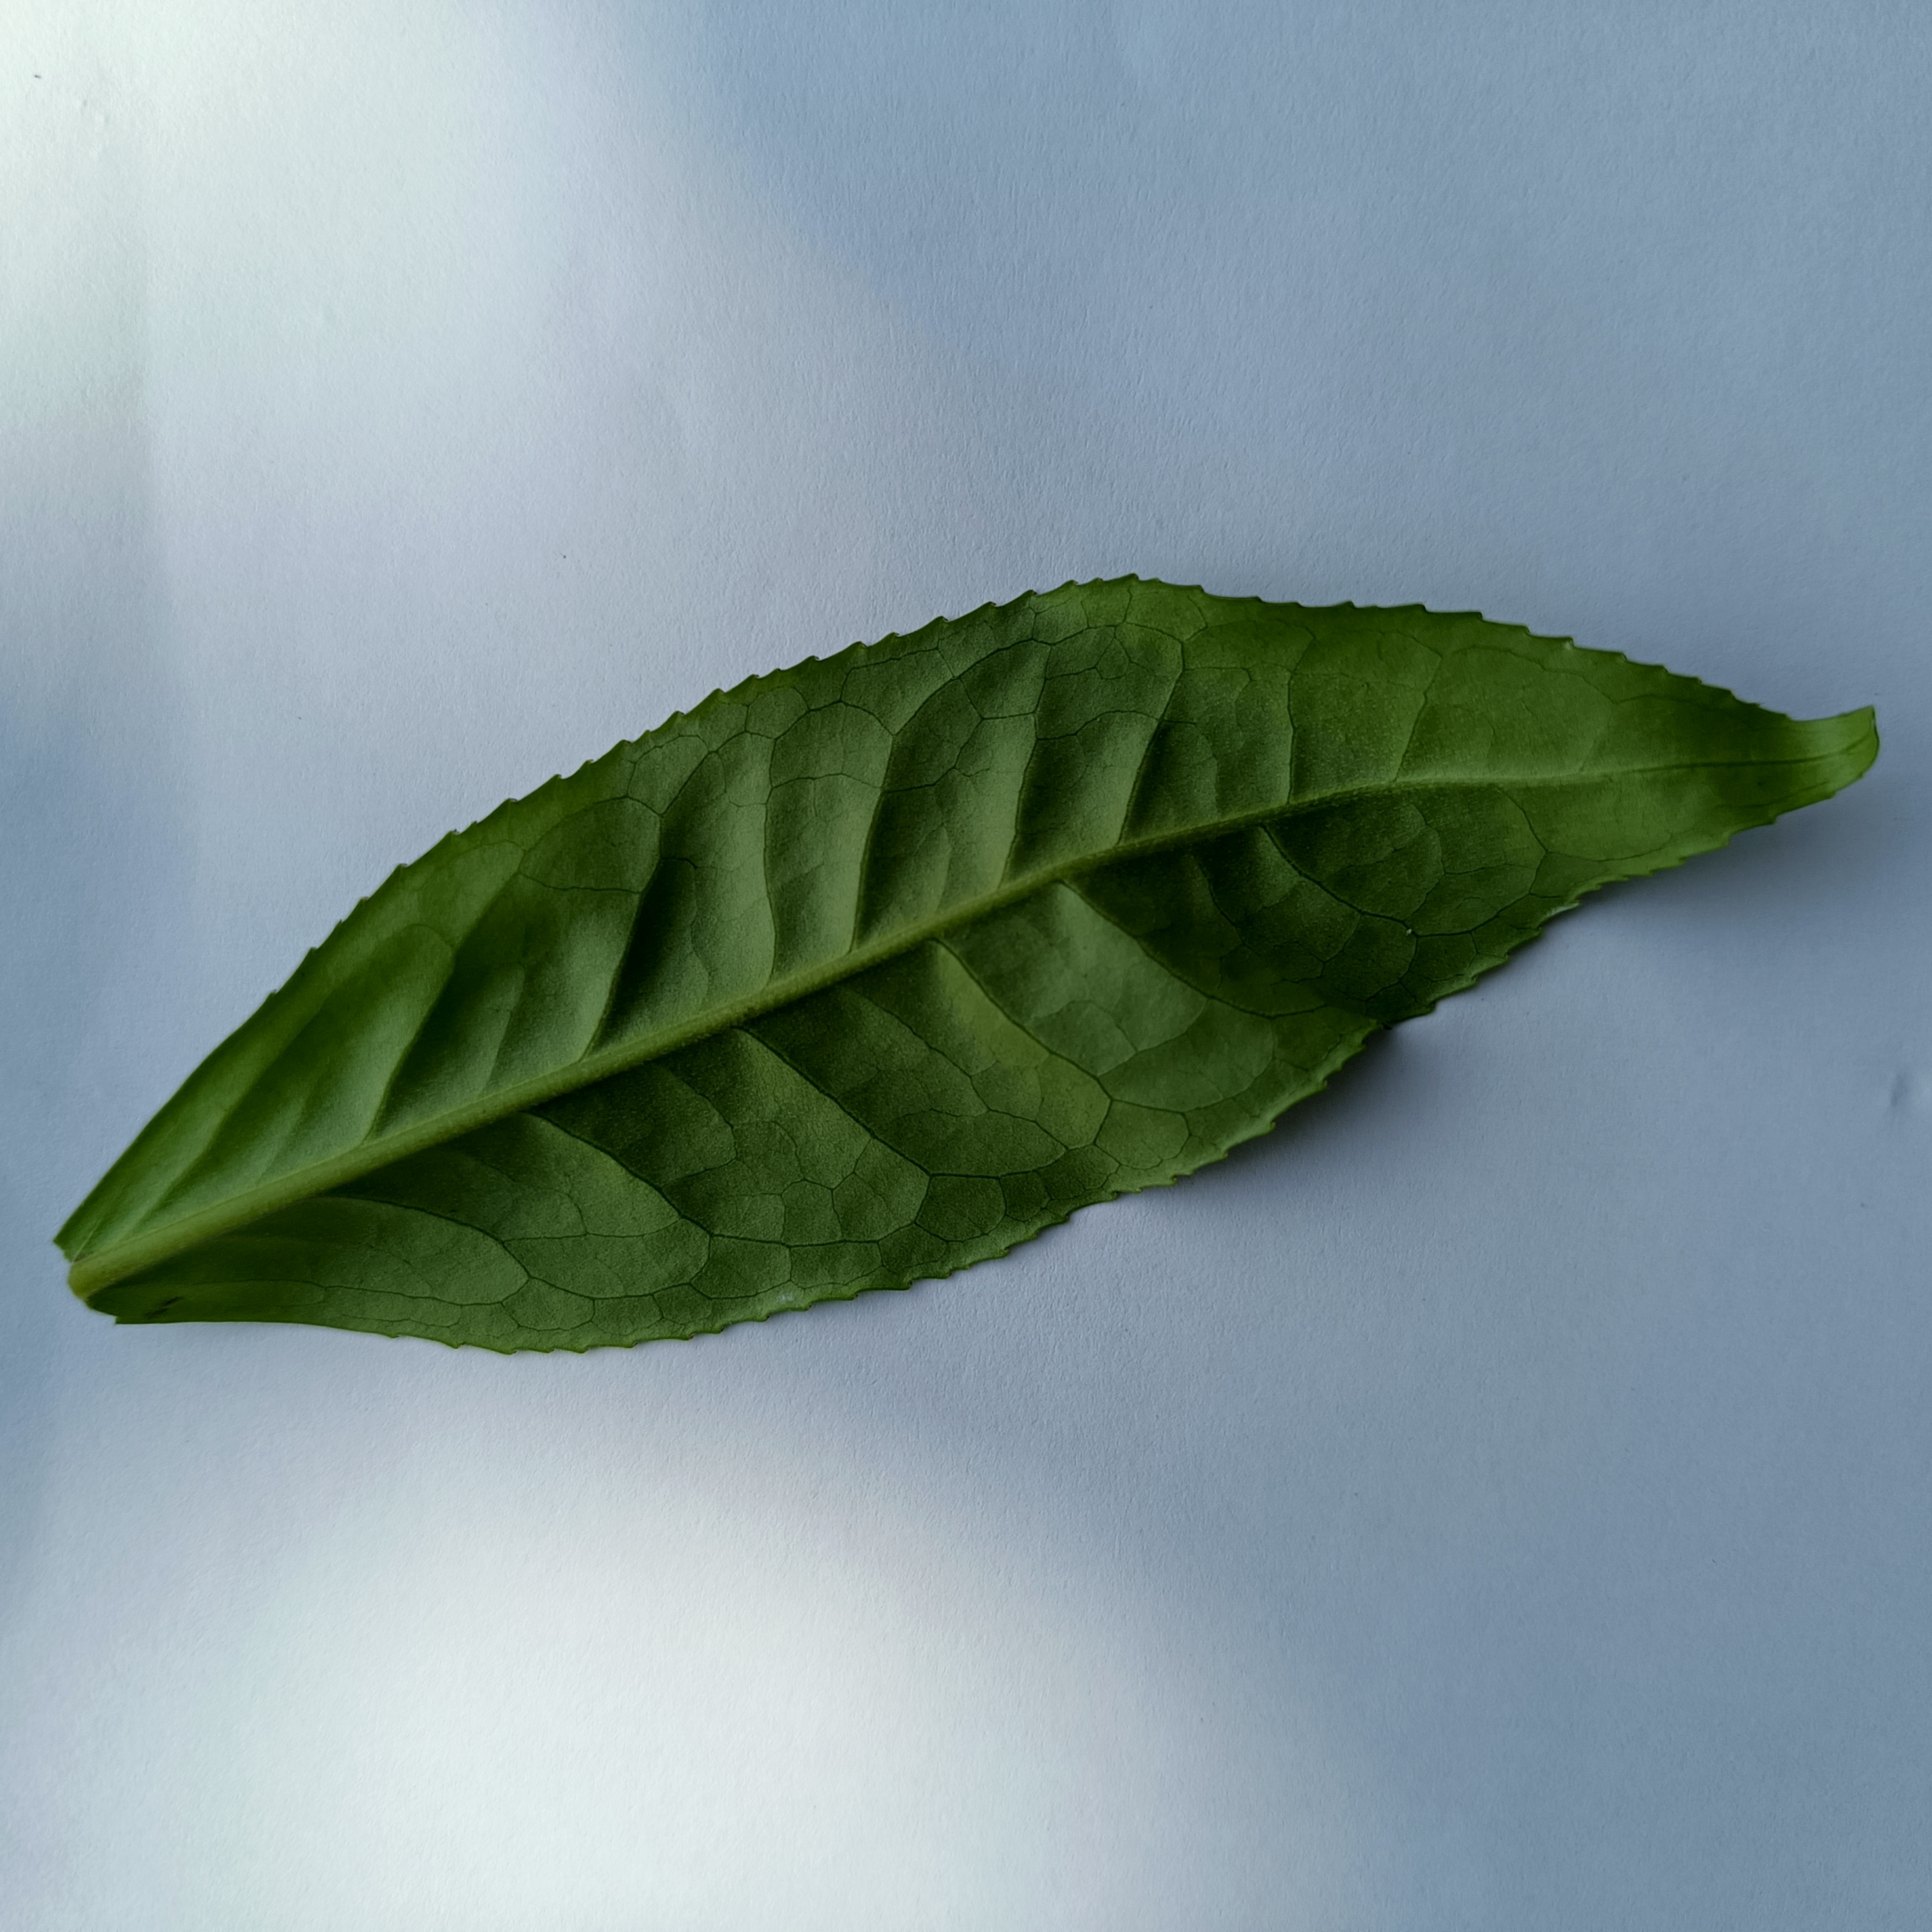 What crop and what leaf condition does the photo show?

tea, healthy
